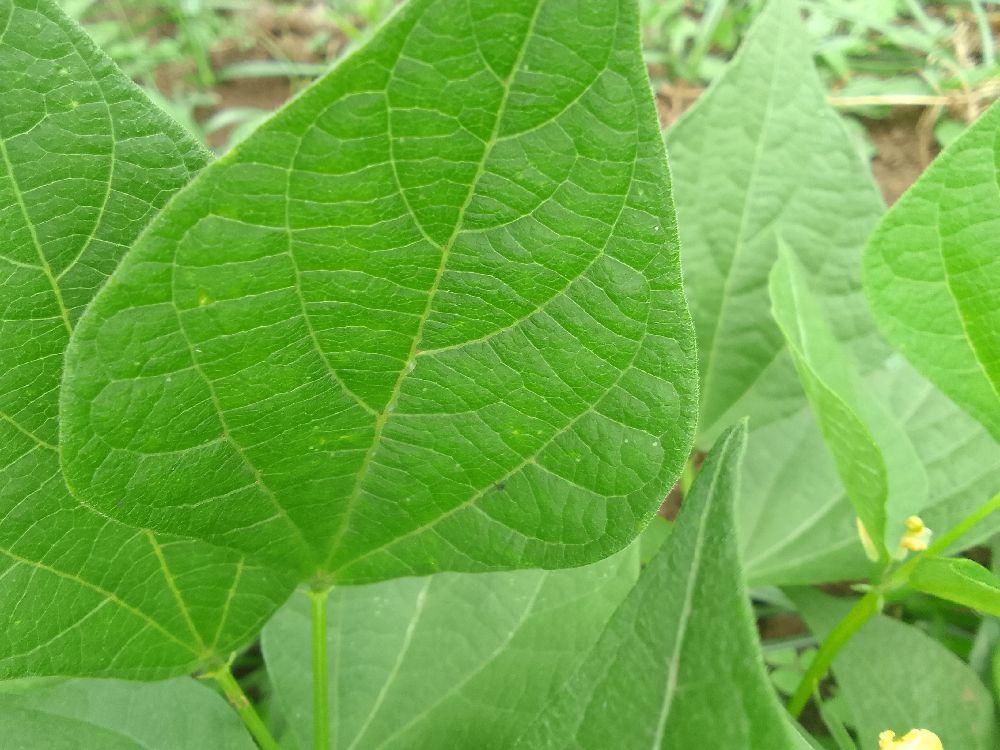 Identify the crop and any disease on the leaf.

common bean, healthy
